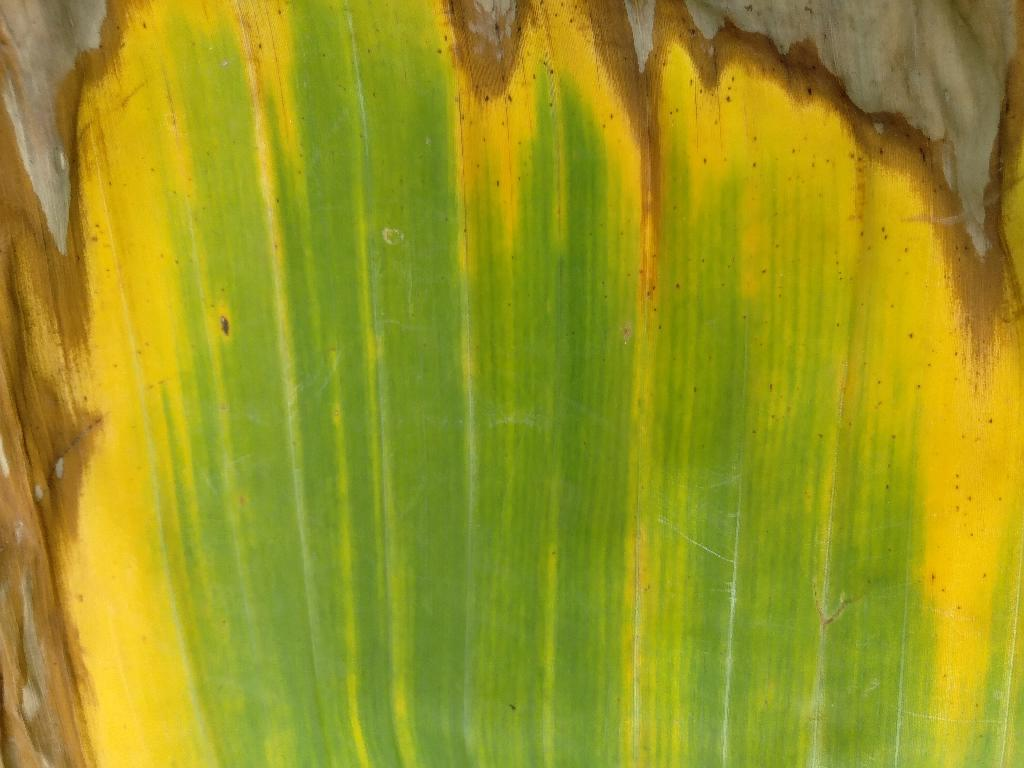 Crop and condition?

banana, fusarium wilt race 1
